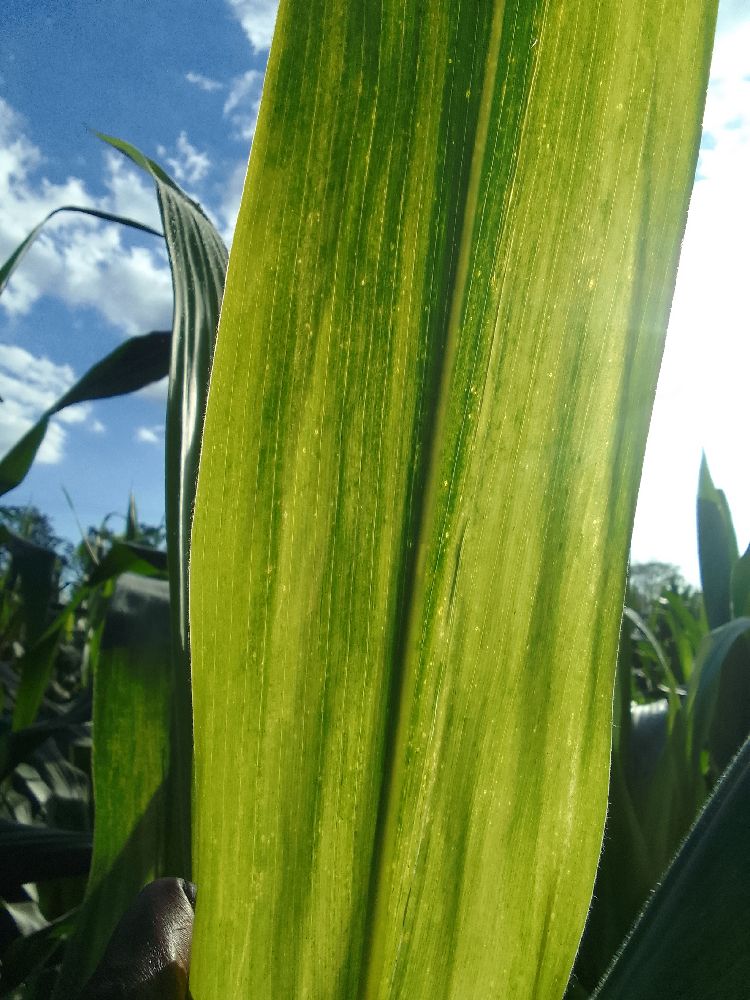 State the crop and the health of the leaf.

maize, maize lethal necrosis
